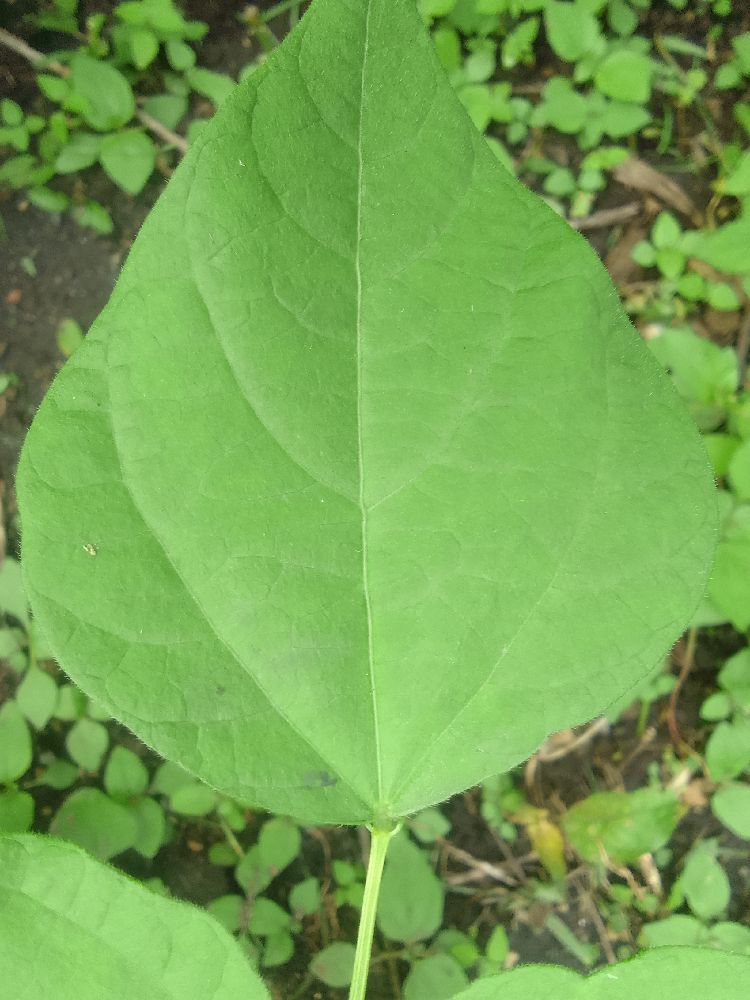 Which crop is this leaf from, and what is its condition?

common bean, healthy
